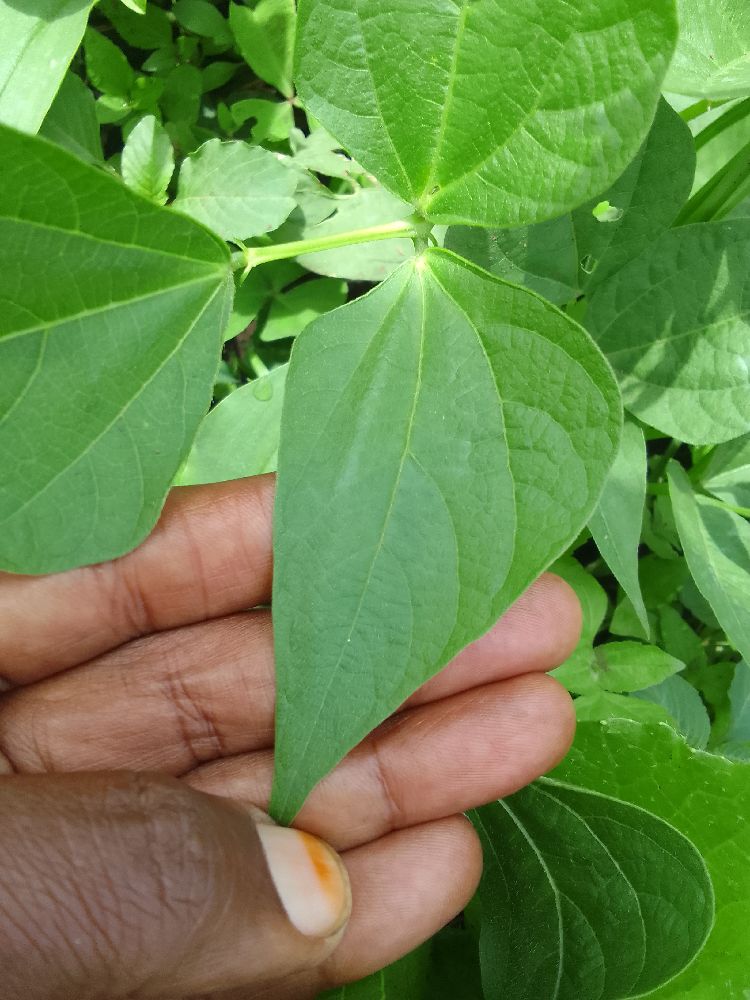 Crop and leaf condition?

common bean, healthy
